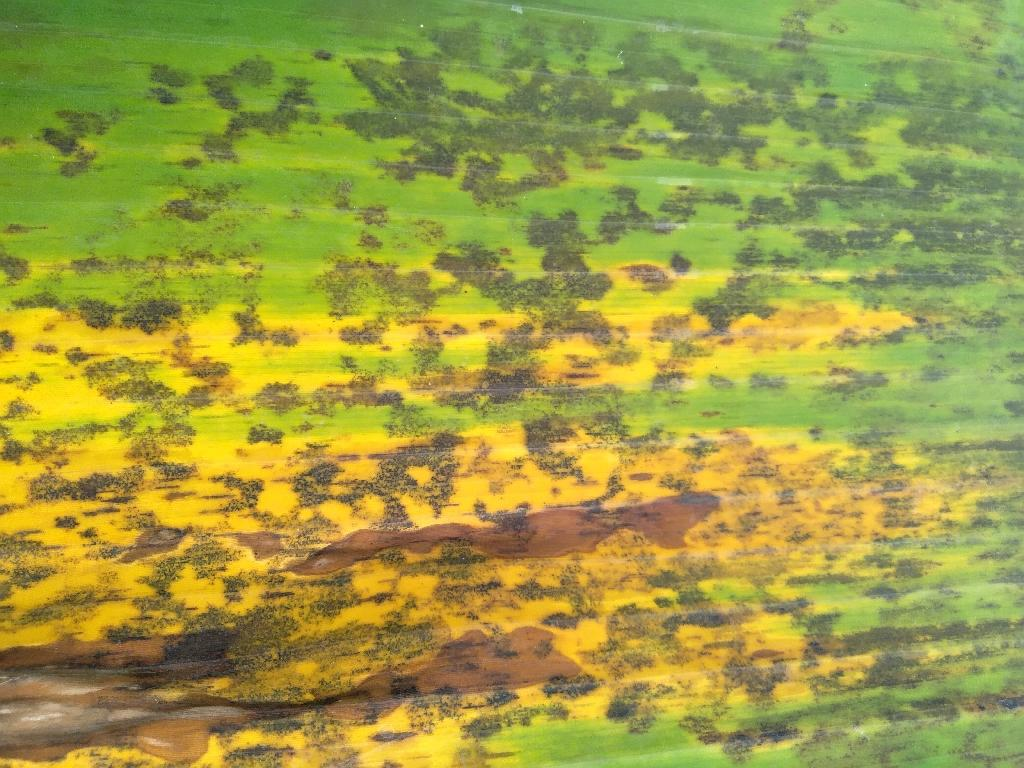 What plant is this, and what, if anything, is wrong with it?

banana, black sigatoka
